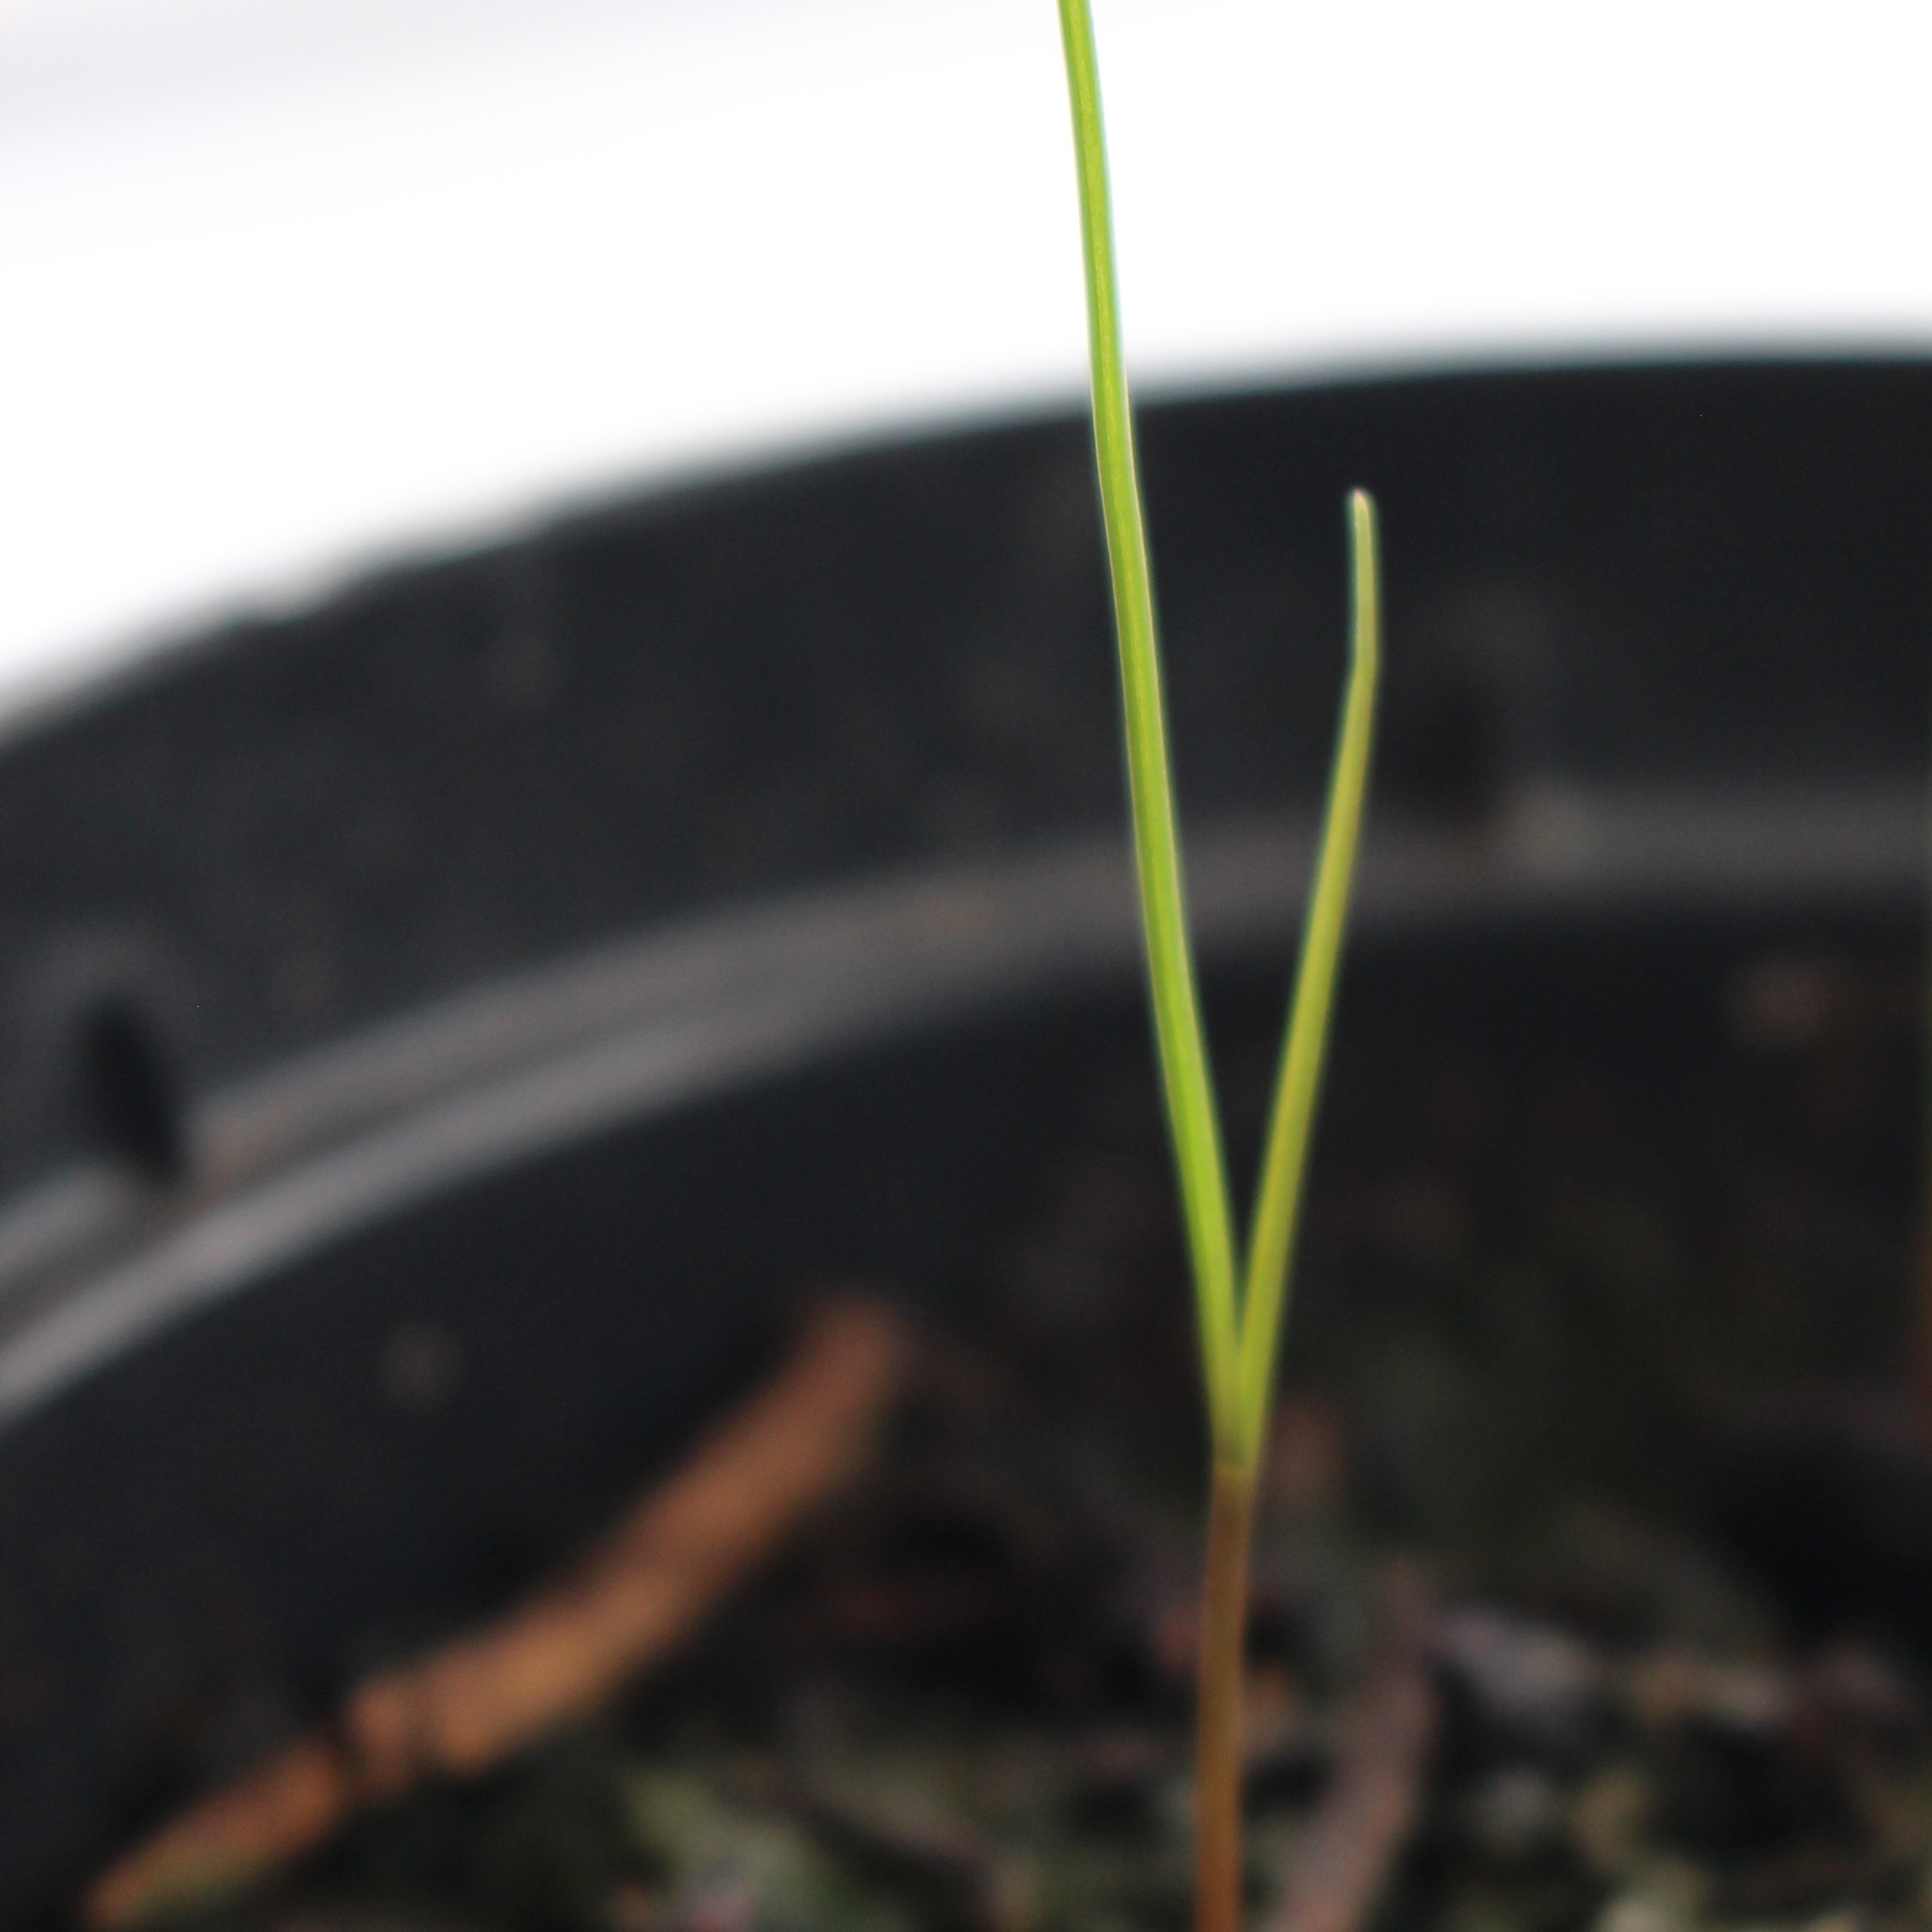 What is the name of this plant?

Lolium multiflorum
